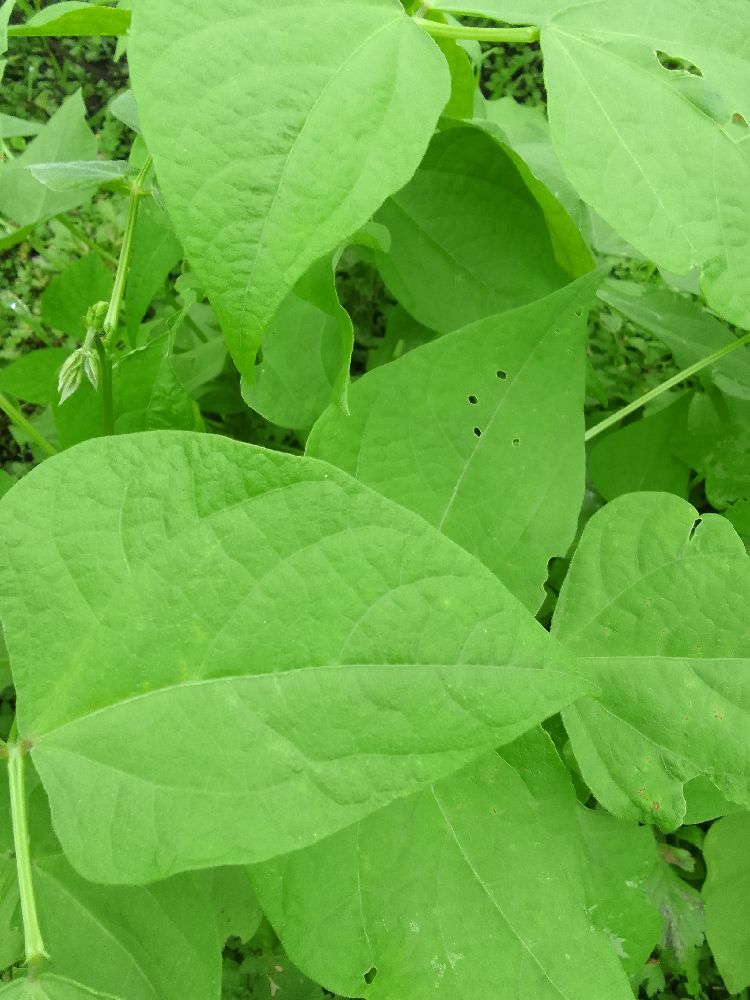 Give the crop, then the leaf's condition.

common bean, healthy
